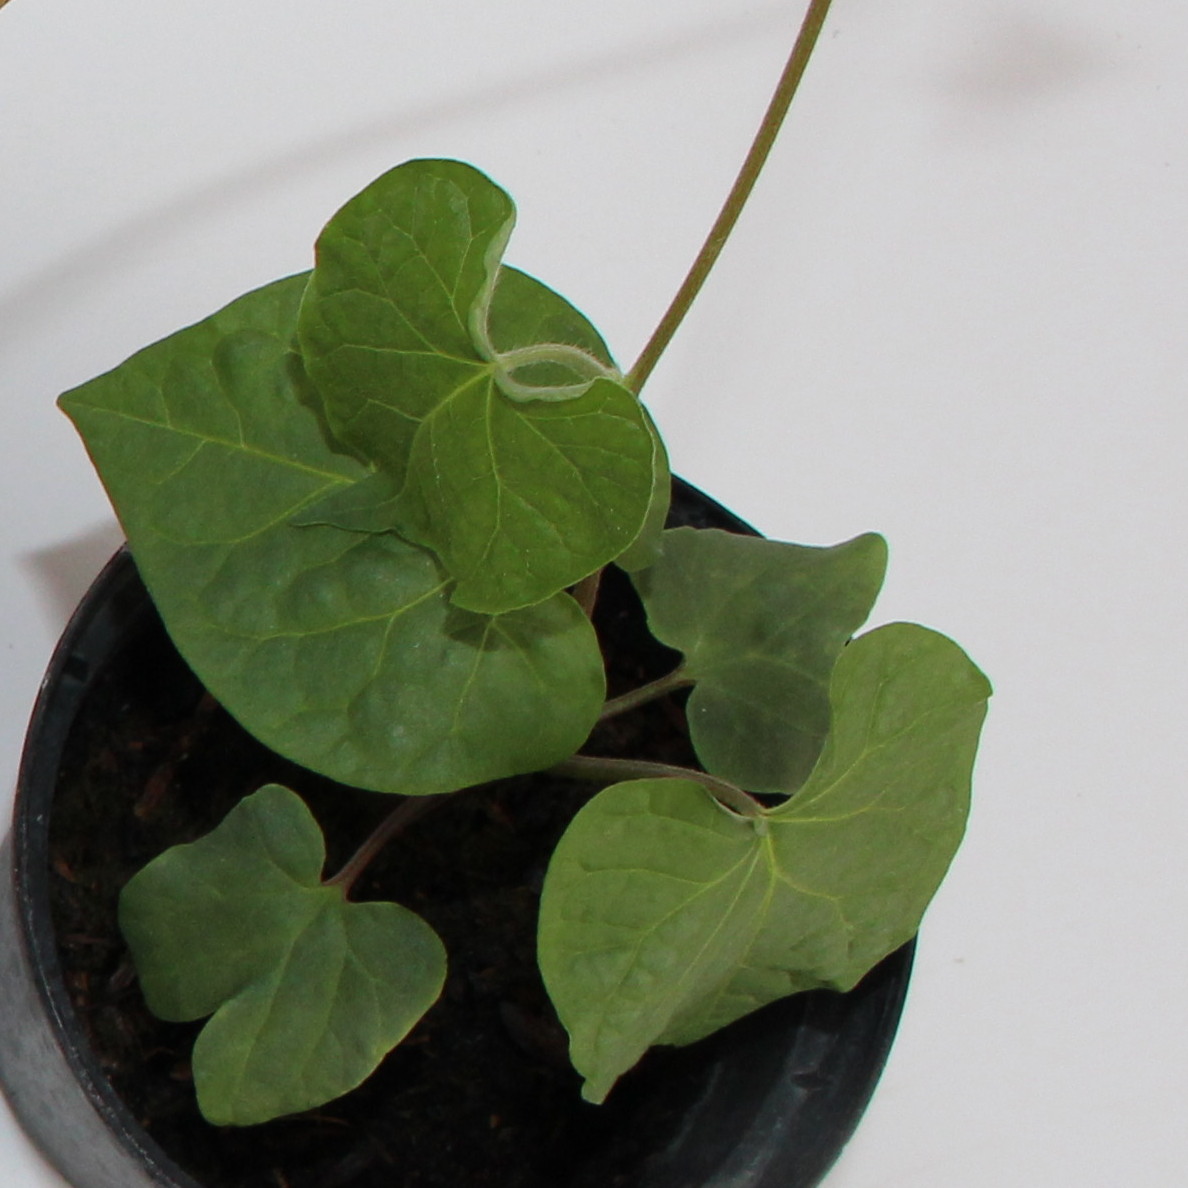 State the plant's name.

Convolvulus arvensis
